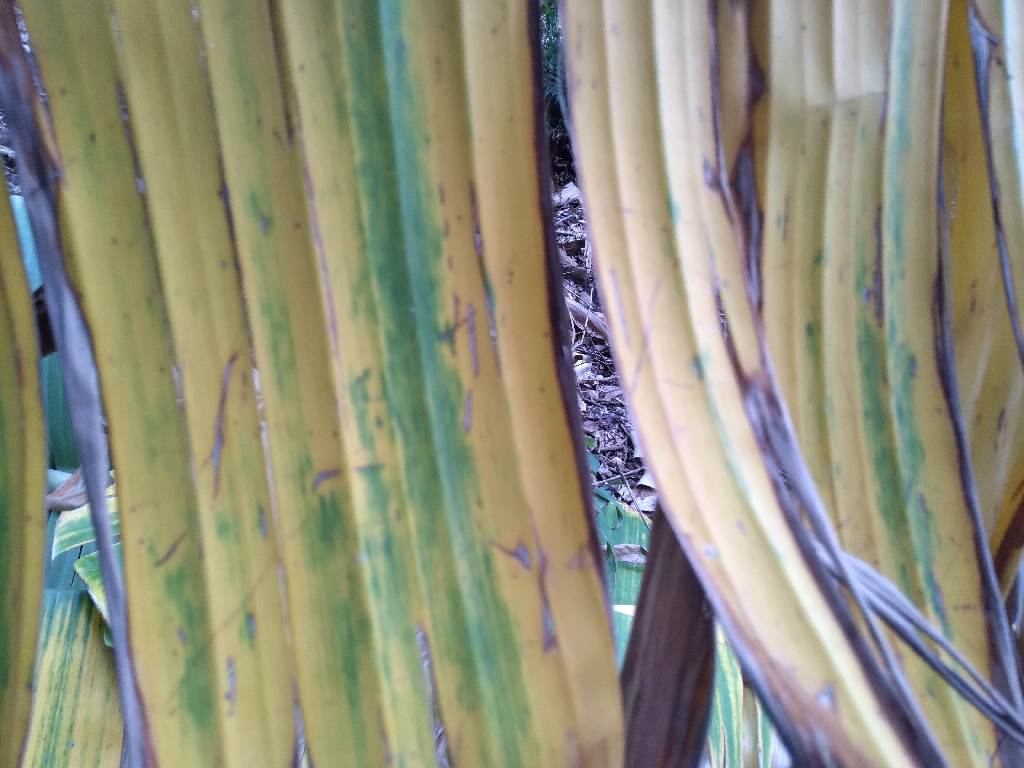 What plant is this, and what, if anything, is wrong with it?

banana, fusarium wilt race 1
